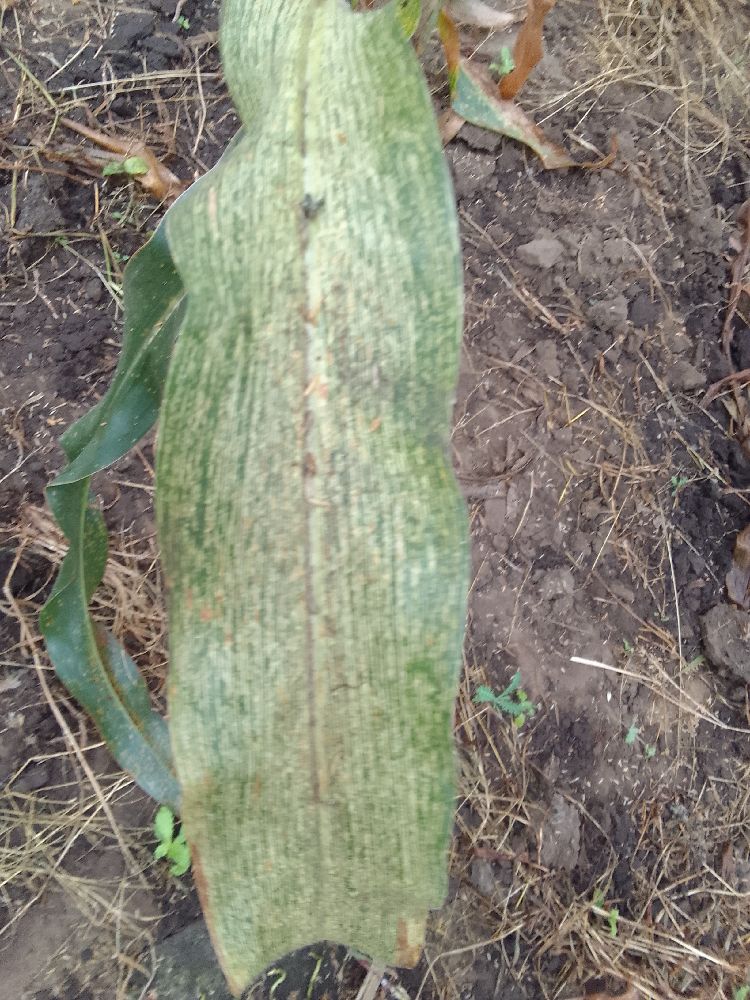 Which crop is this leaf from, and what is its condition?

maize, maize streak virus
